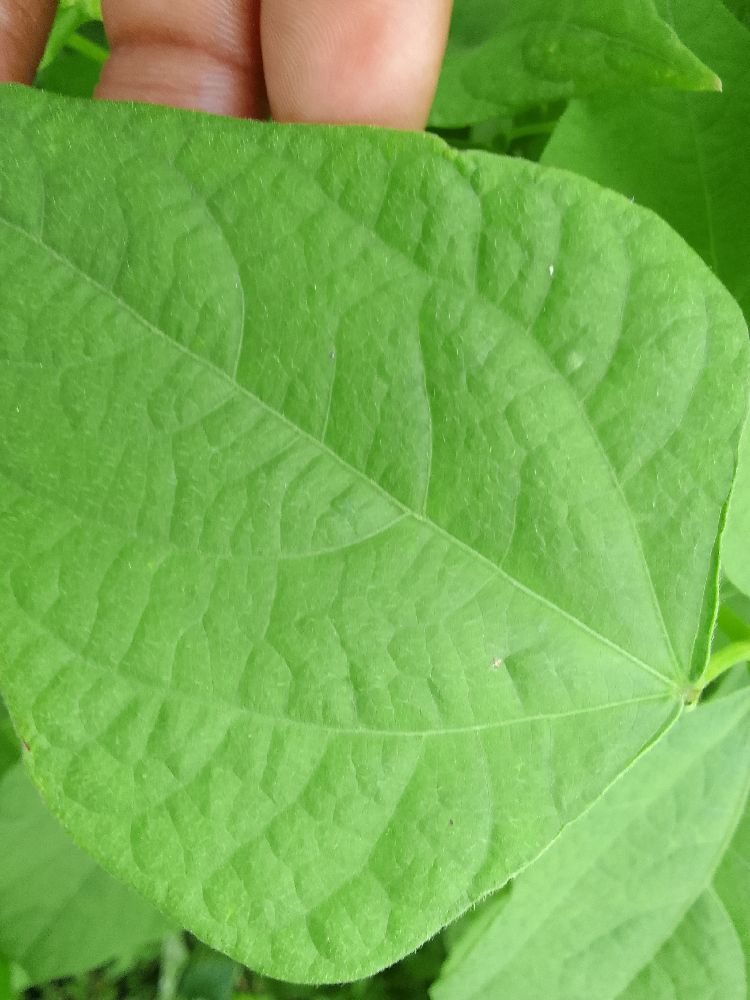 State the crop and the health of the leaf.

common bean, healthy
